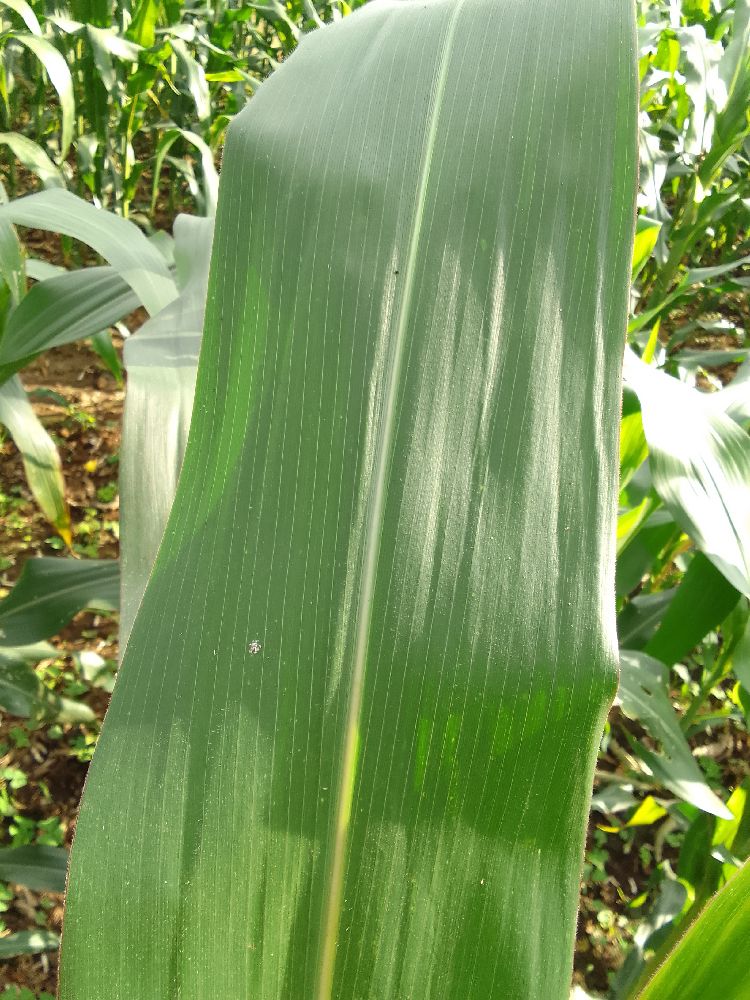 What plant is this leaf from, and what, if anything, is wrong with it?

maize, healthy
